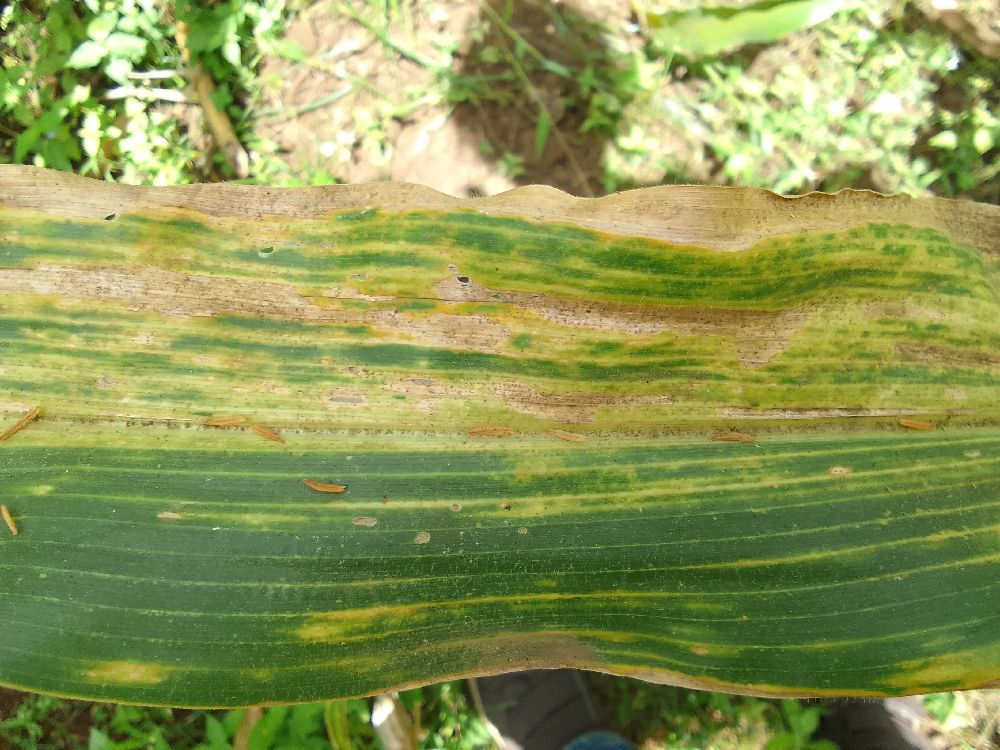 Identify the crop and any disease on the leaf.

maize, maize lethal necrosis
